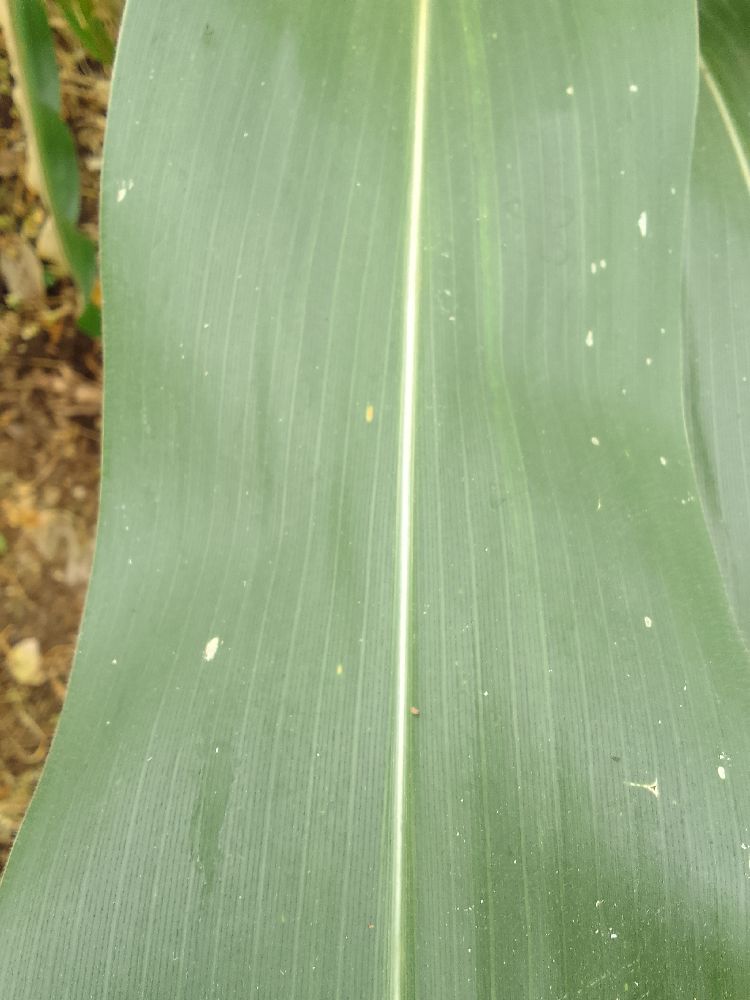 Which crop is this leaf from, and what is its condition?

maize, healthy
